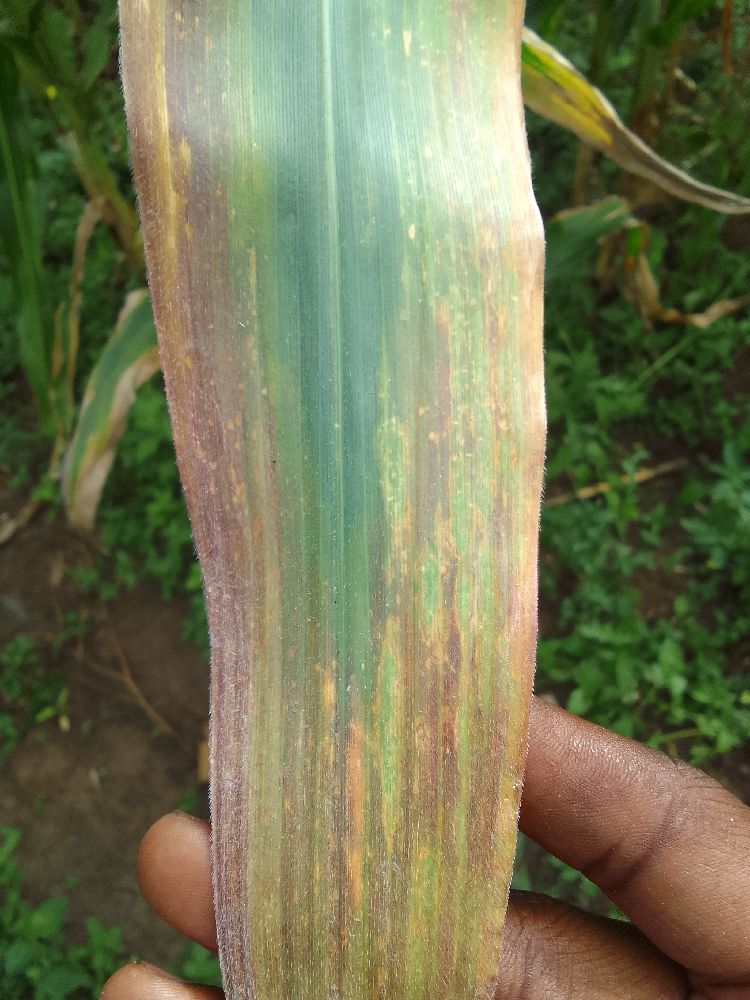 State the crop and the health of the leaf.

maize, maize lethal necrosis
